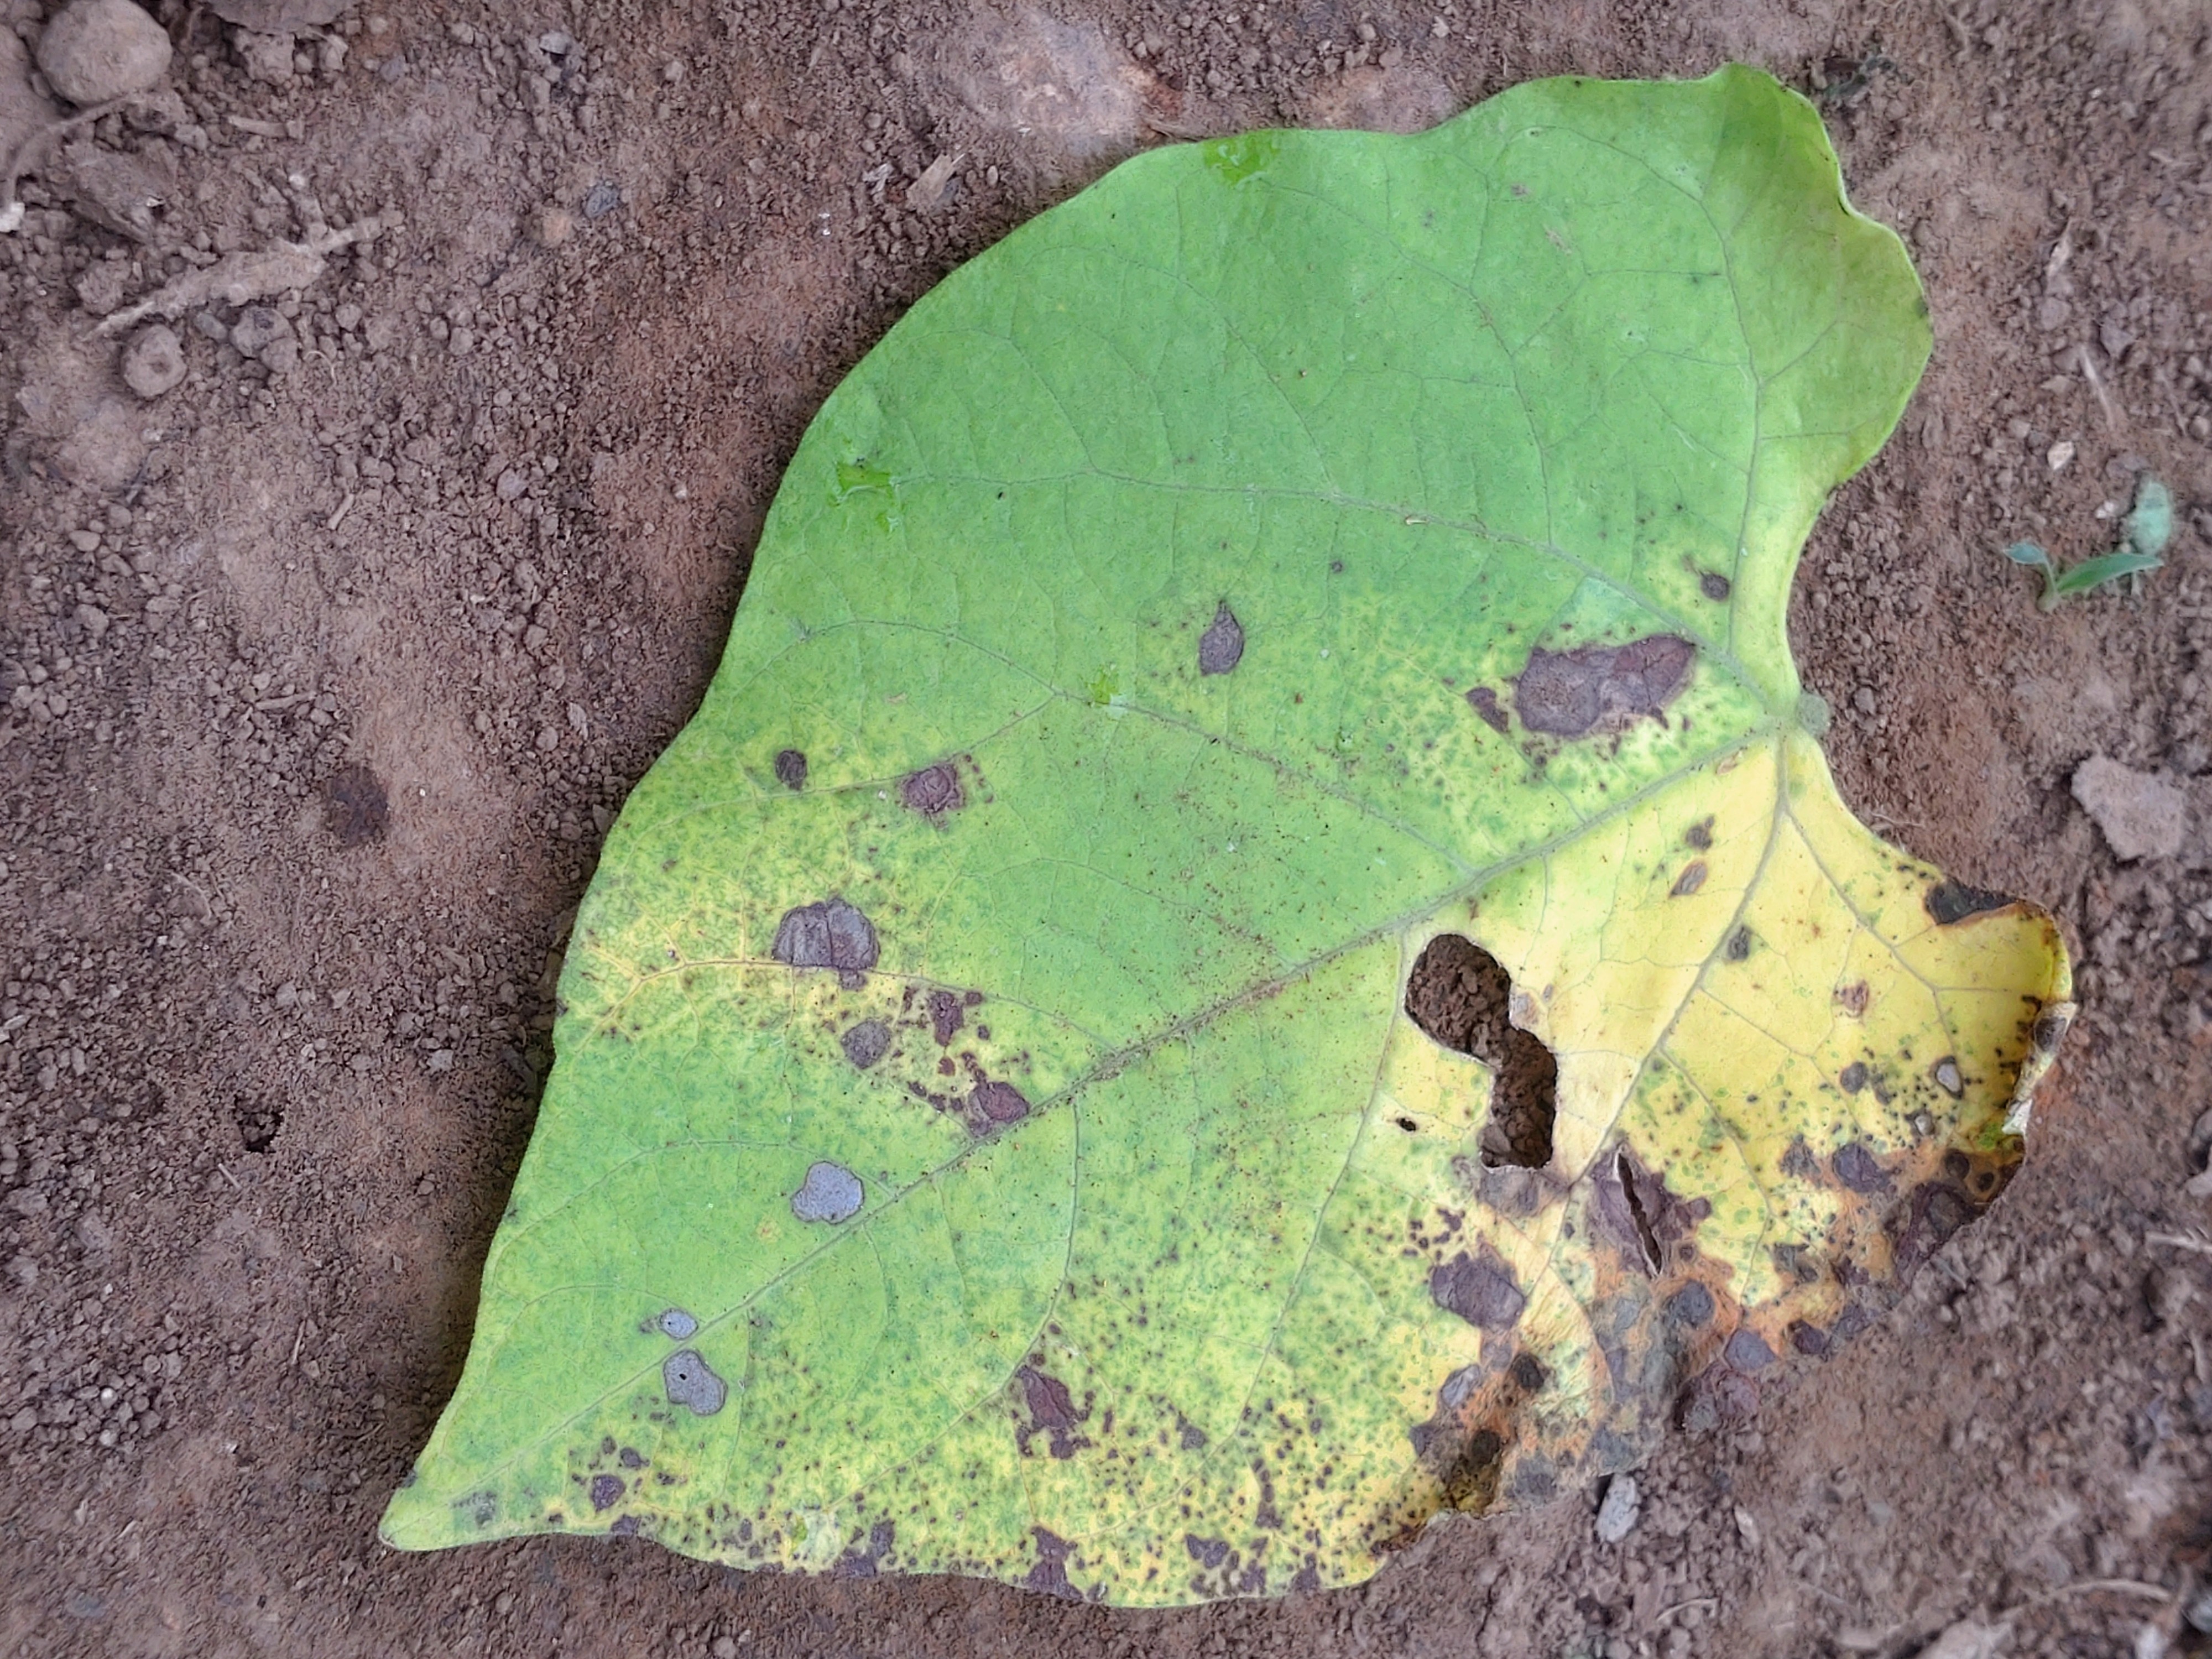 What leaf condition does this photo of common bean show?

anthracnose
